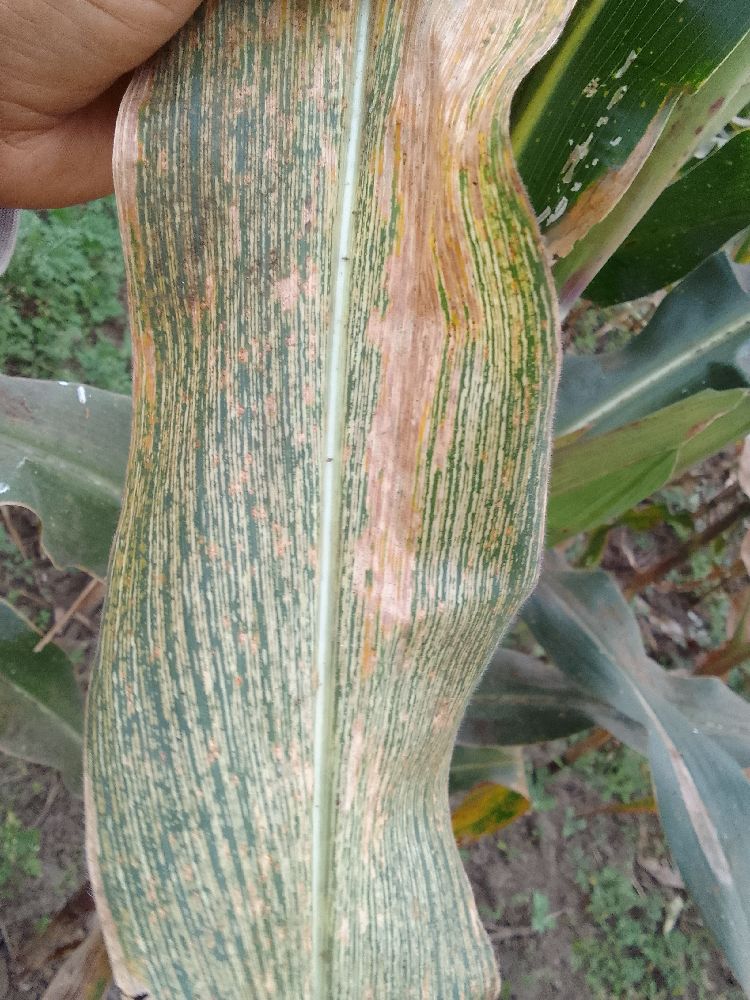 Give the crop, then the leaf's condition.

maize, maize streak virus
